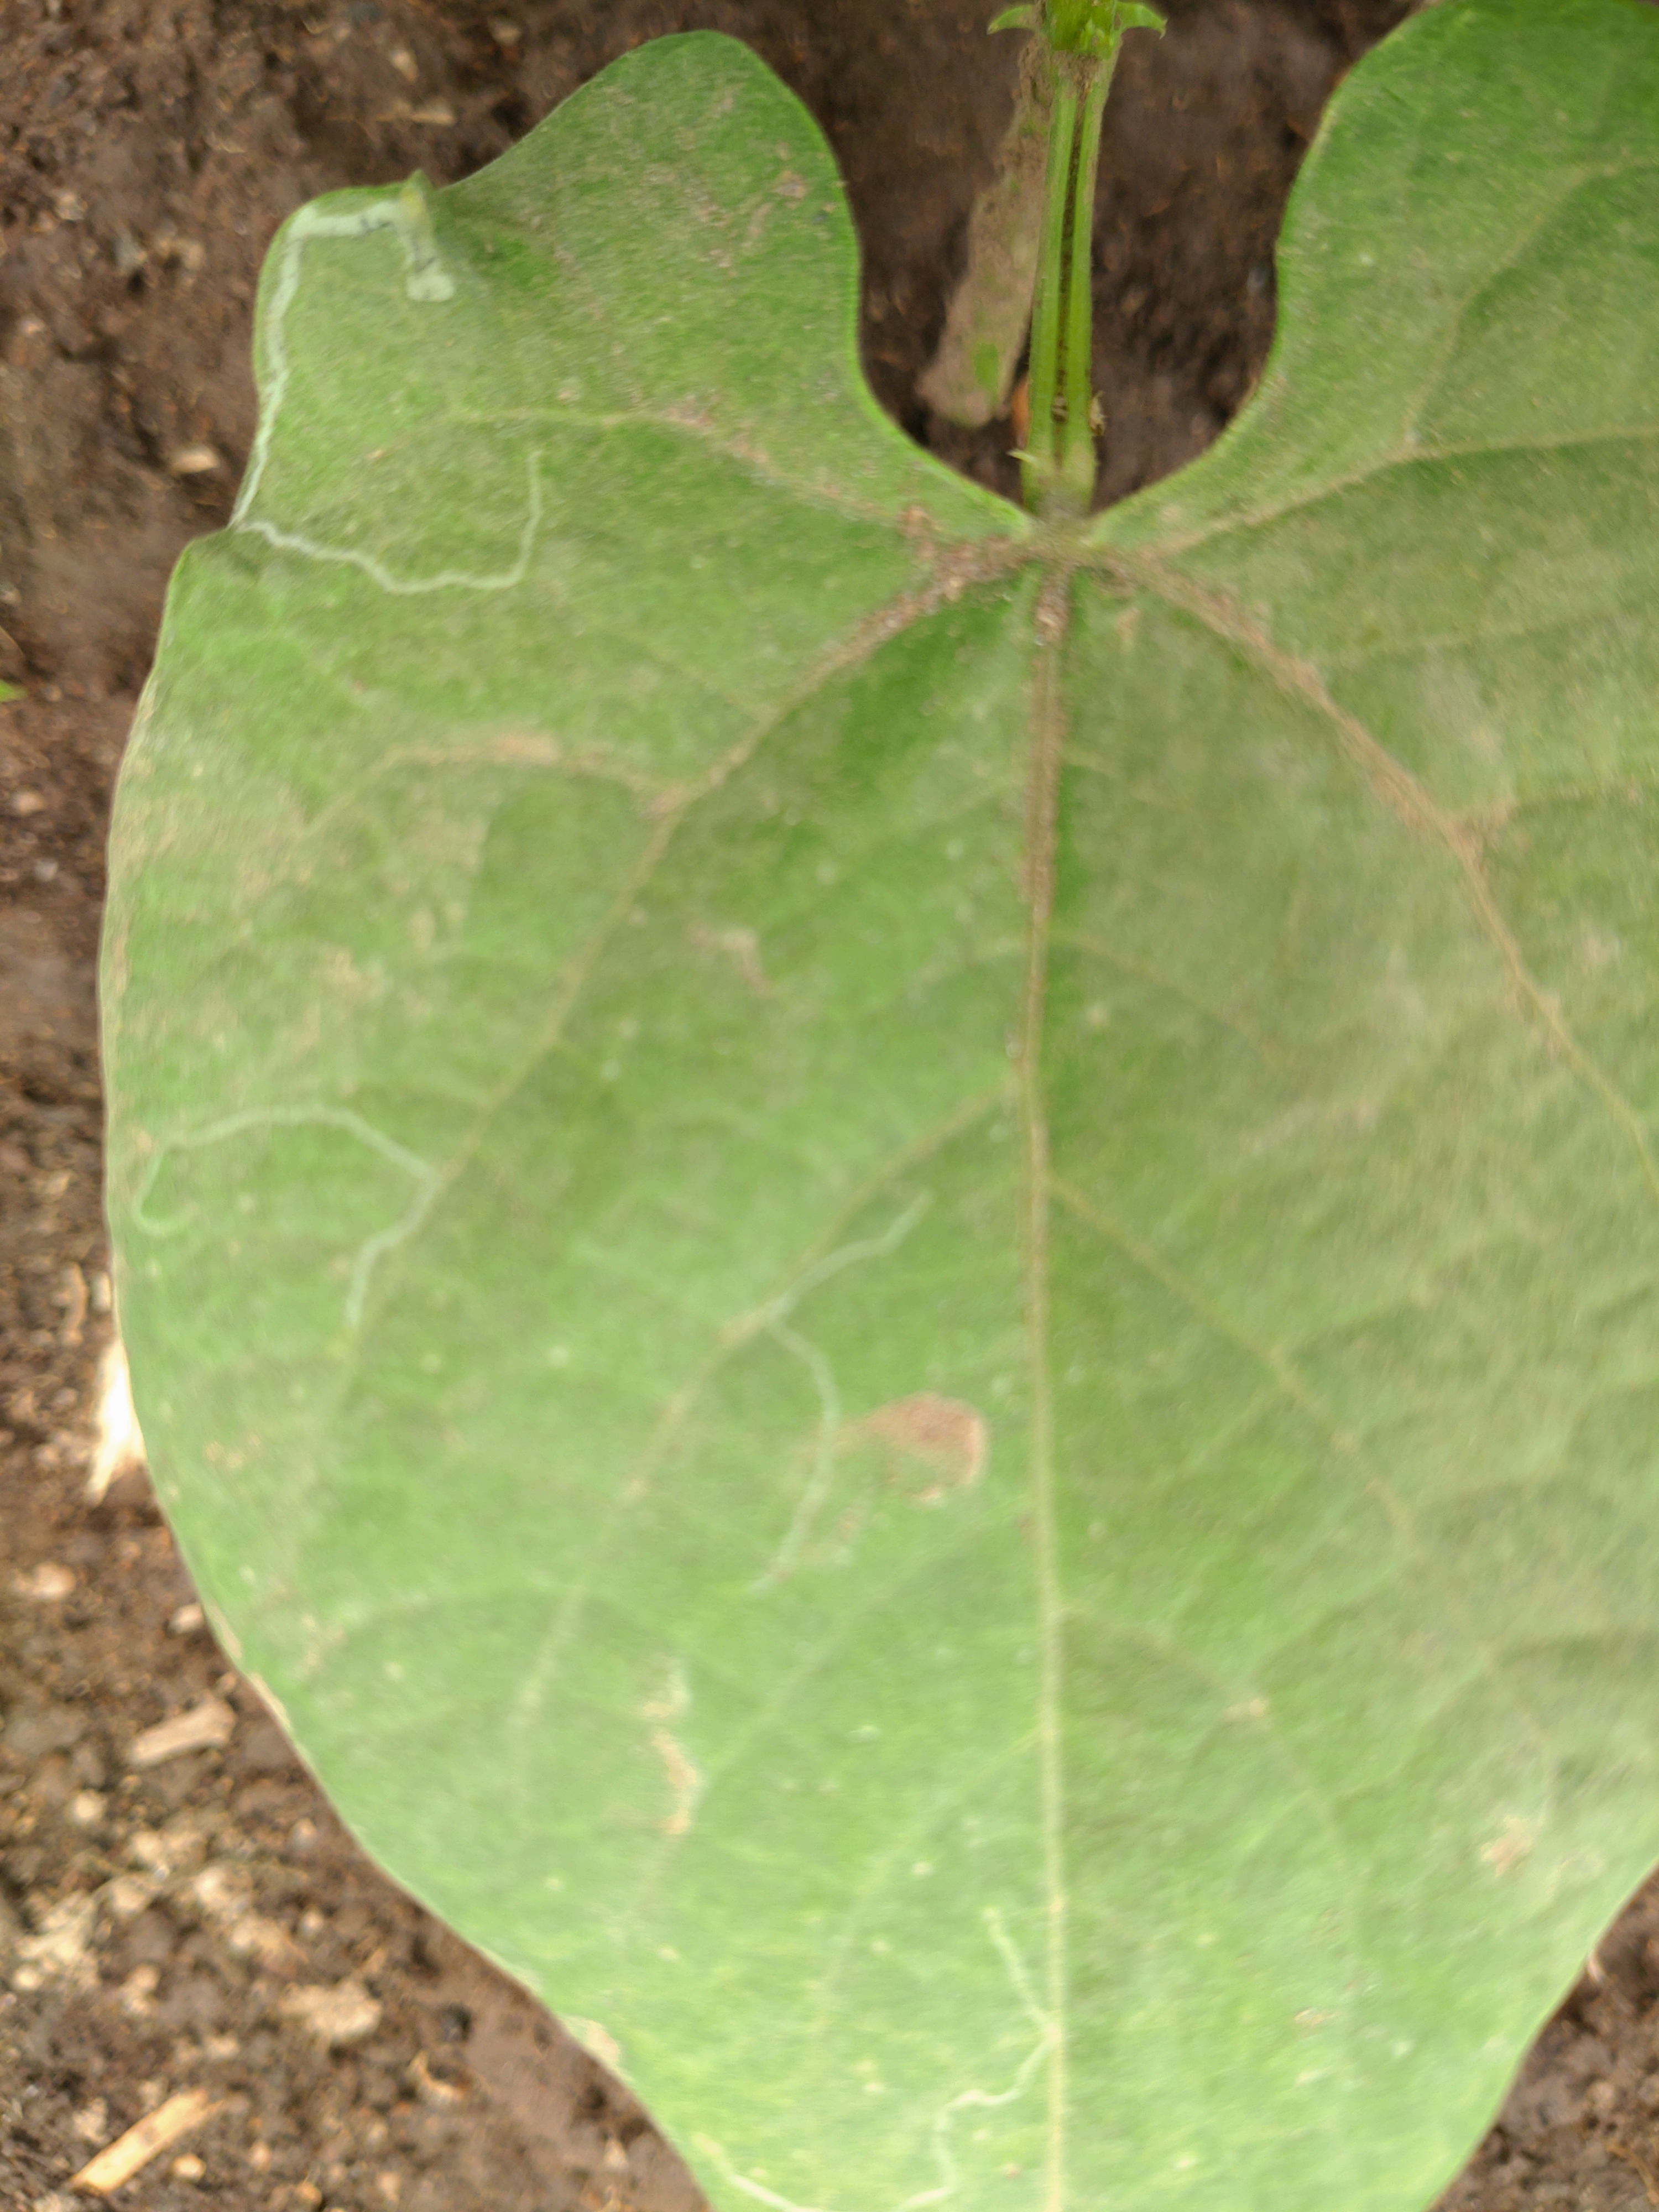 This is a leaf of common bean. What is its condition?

healthy
